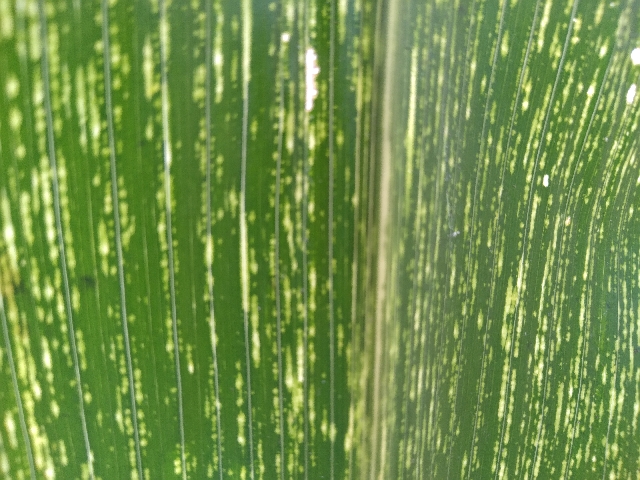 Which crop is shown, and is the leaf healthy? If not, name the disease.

maize, maize streak virus
